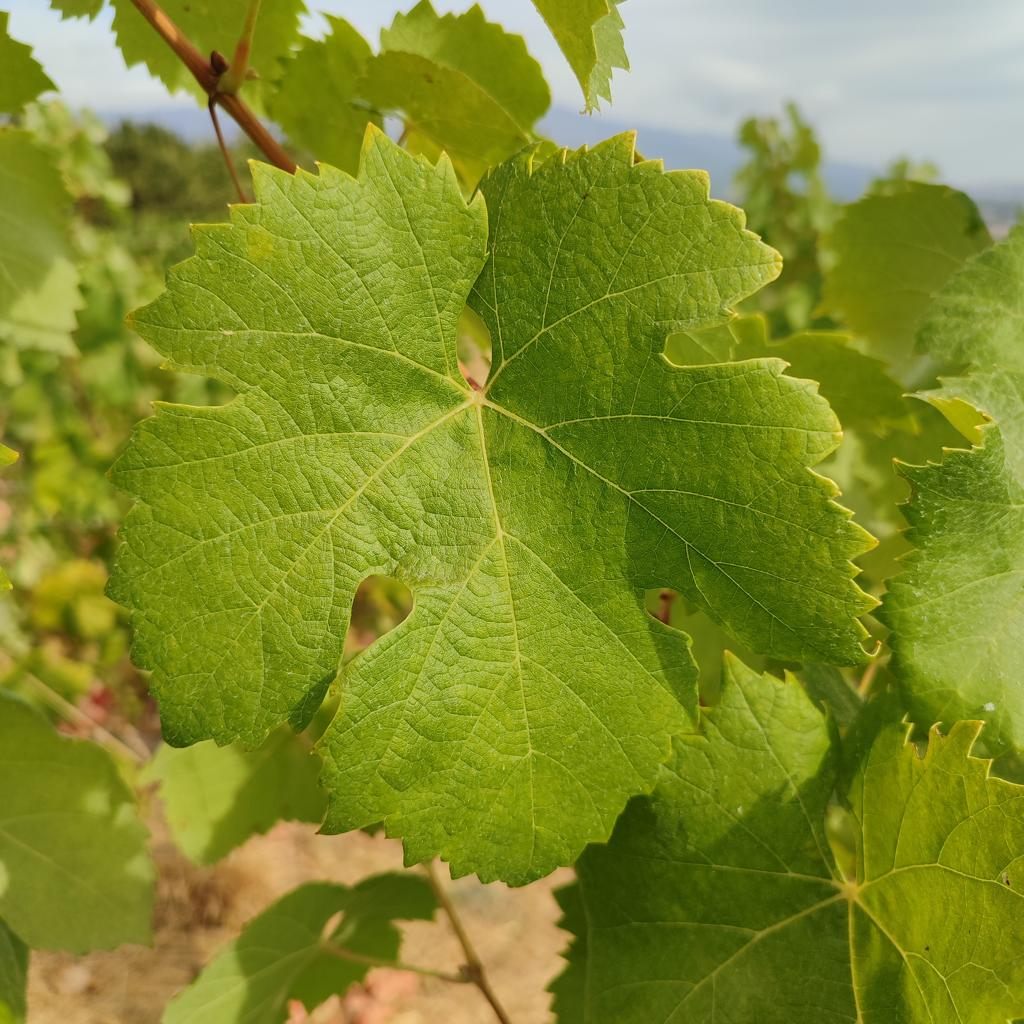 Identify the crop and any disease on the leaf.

grapevine, healthy
